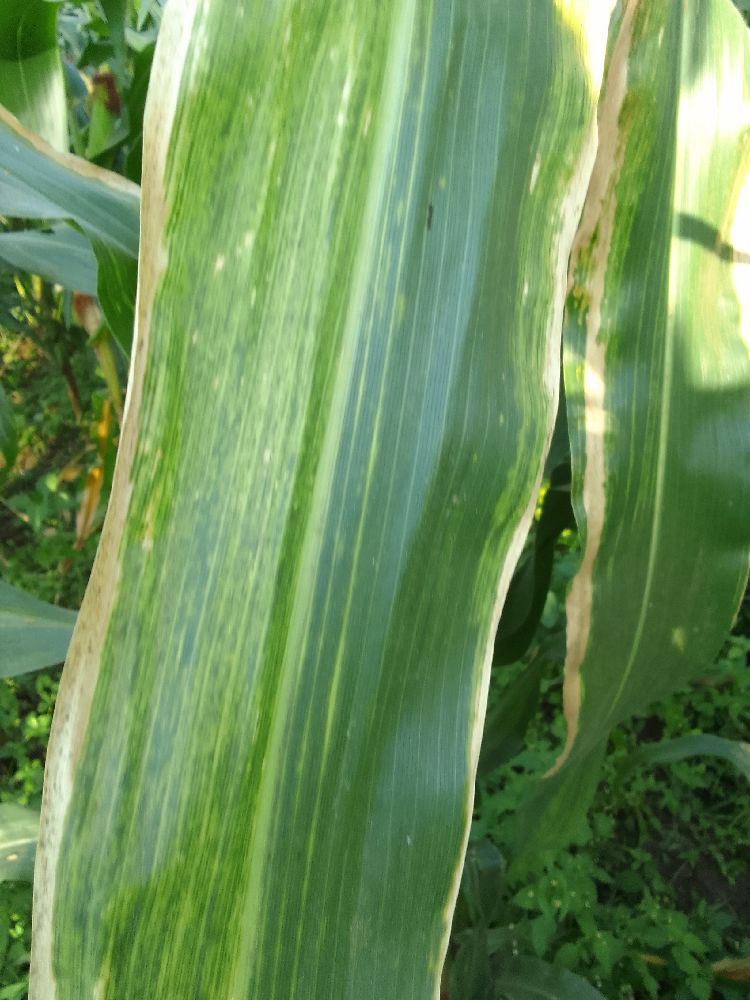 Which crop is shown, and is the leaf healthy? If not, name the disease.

maize, maize lethal necrosis
